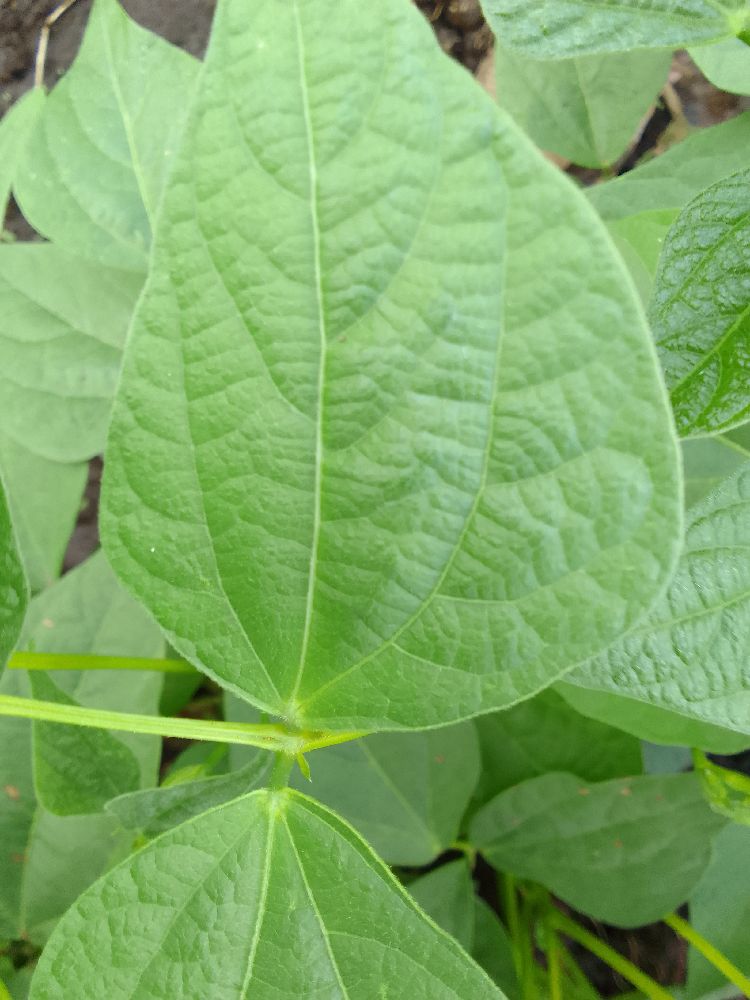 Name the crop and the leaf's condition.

common bean, healthy
